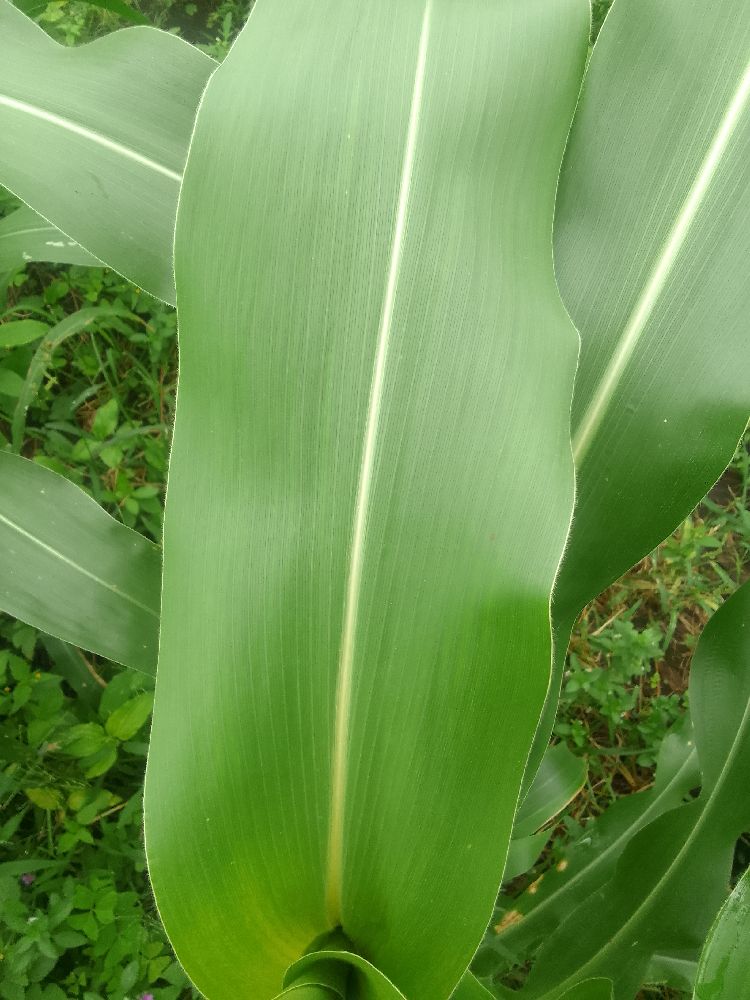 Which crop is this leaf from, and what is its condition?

maize, healthy
